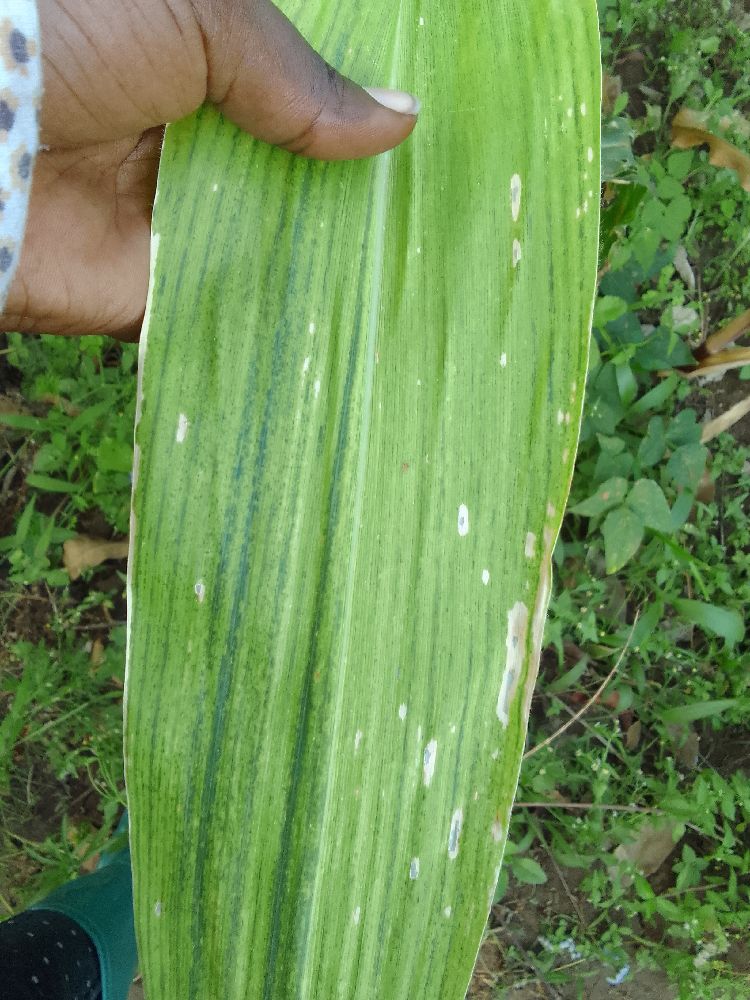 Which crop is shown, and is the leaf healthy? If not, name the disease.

maize, maize lethal necrosis
